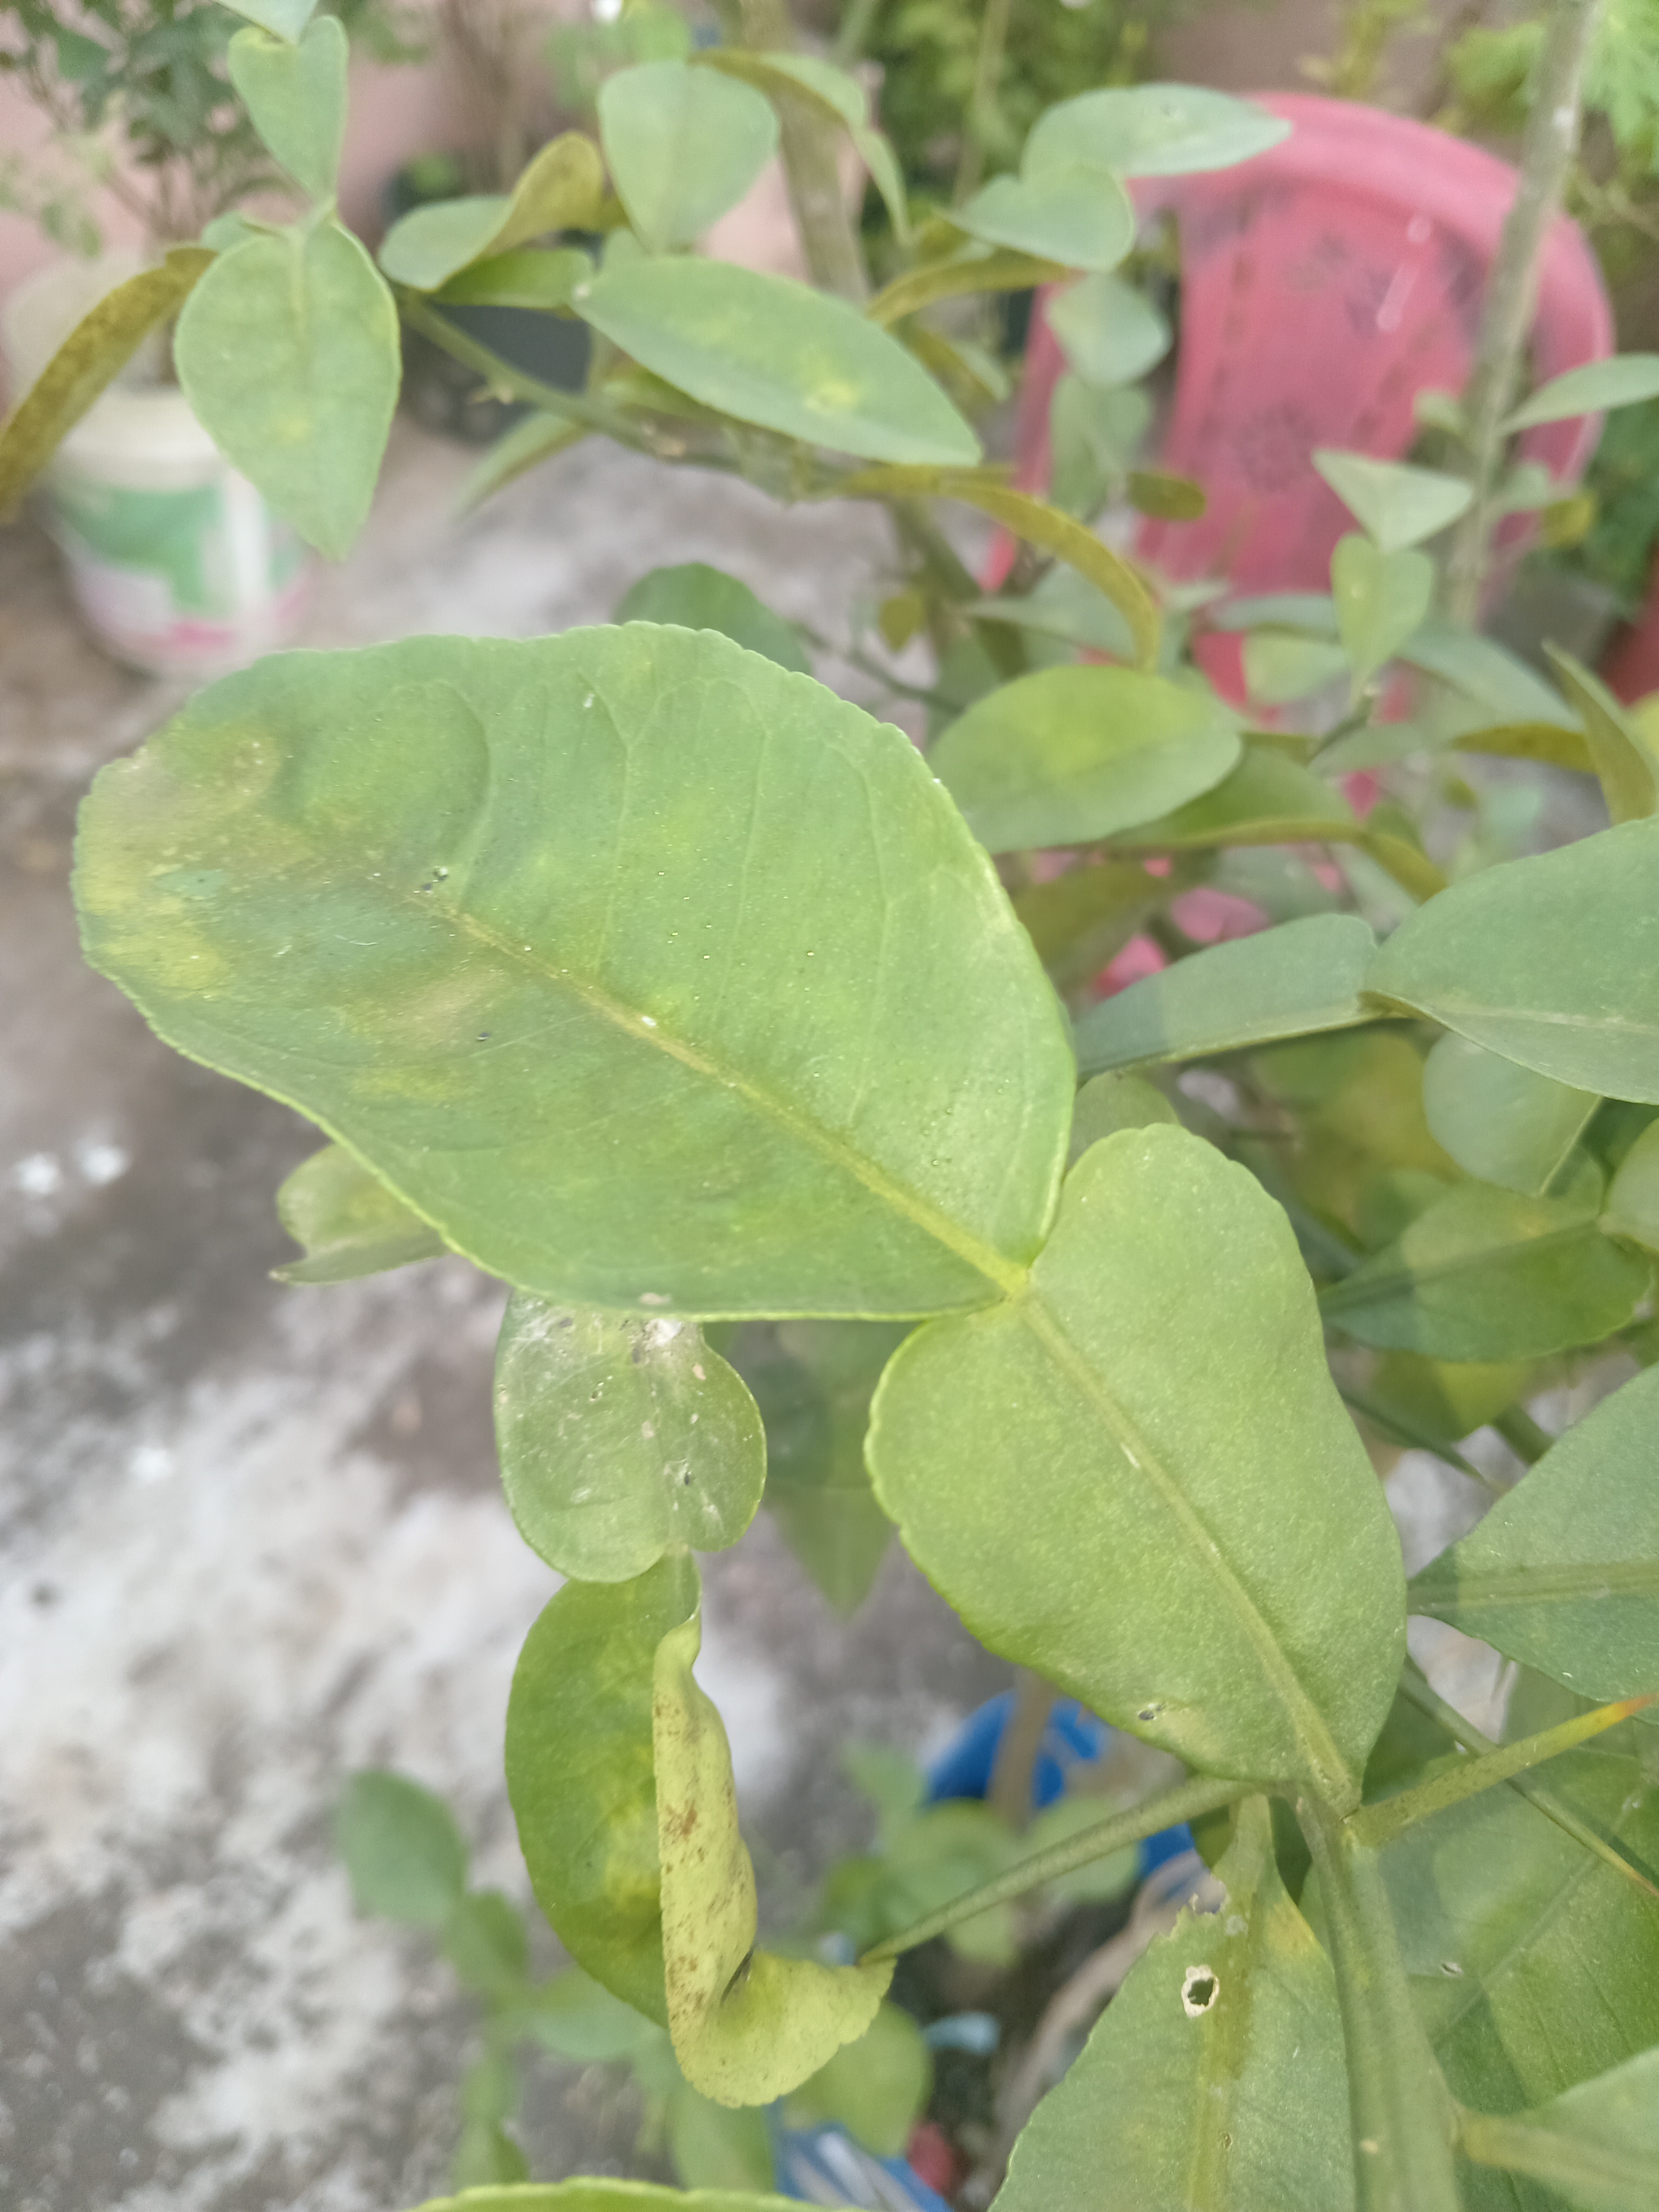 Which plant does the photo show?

lemon
